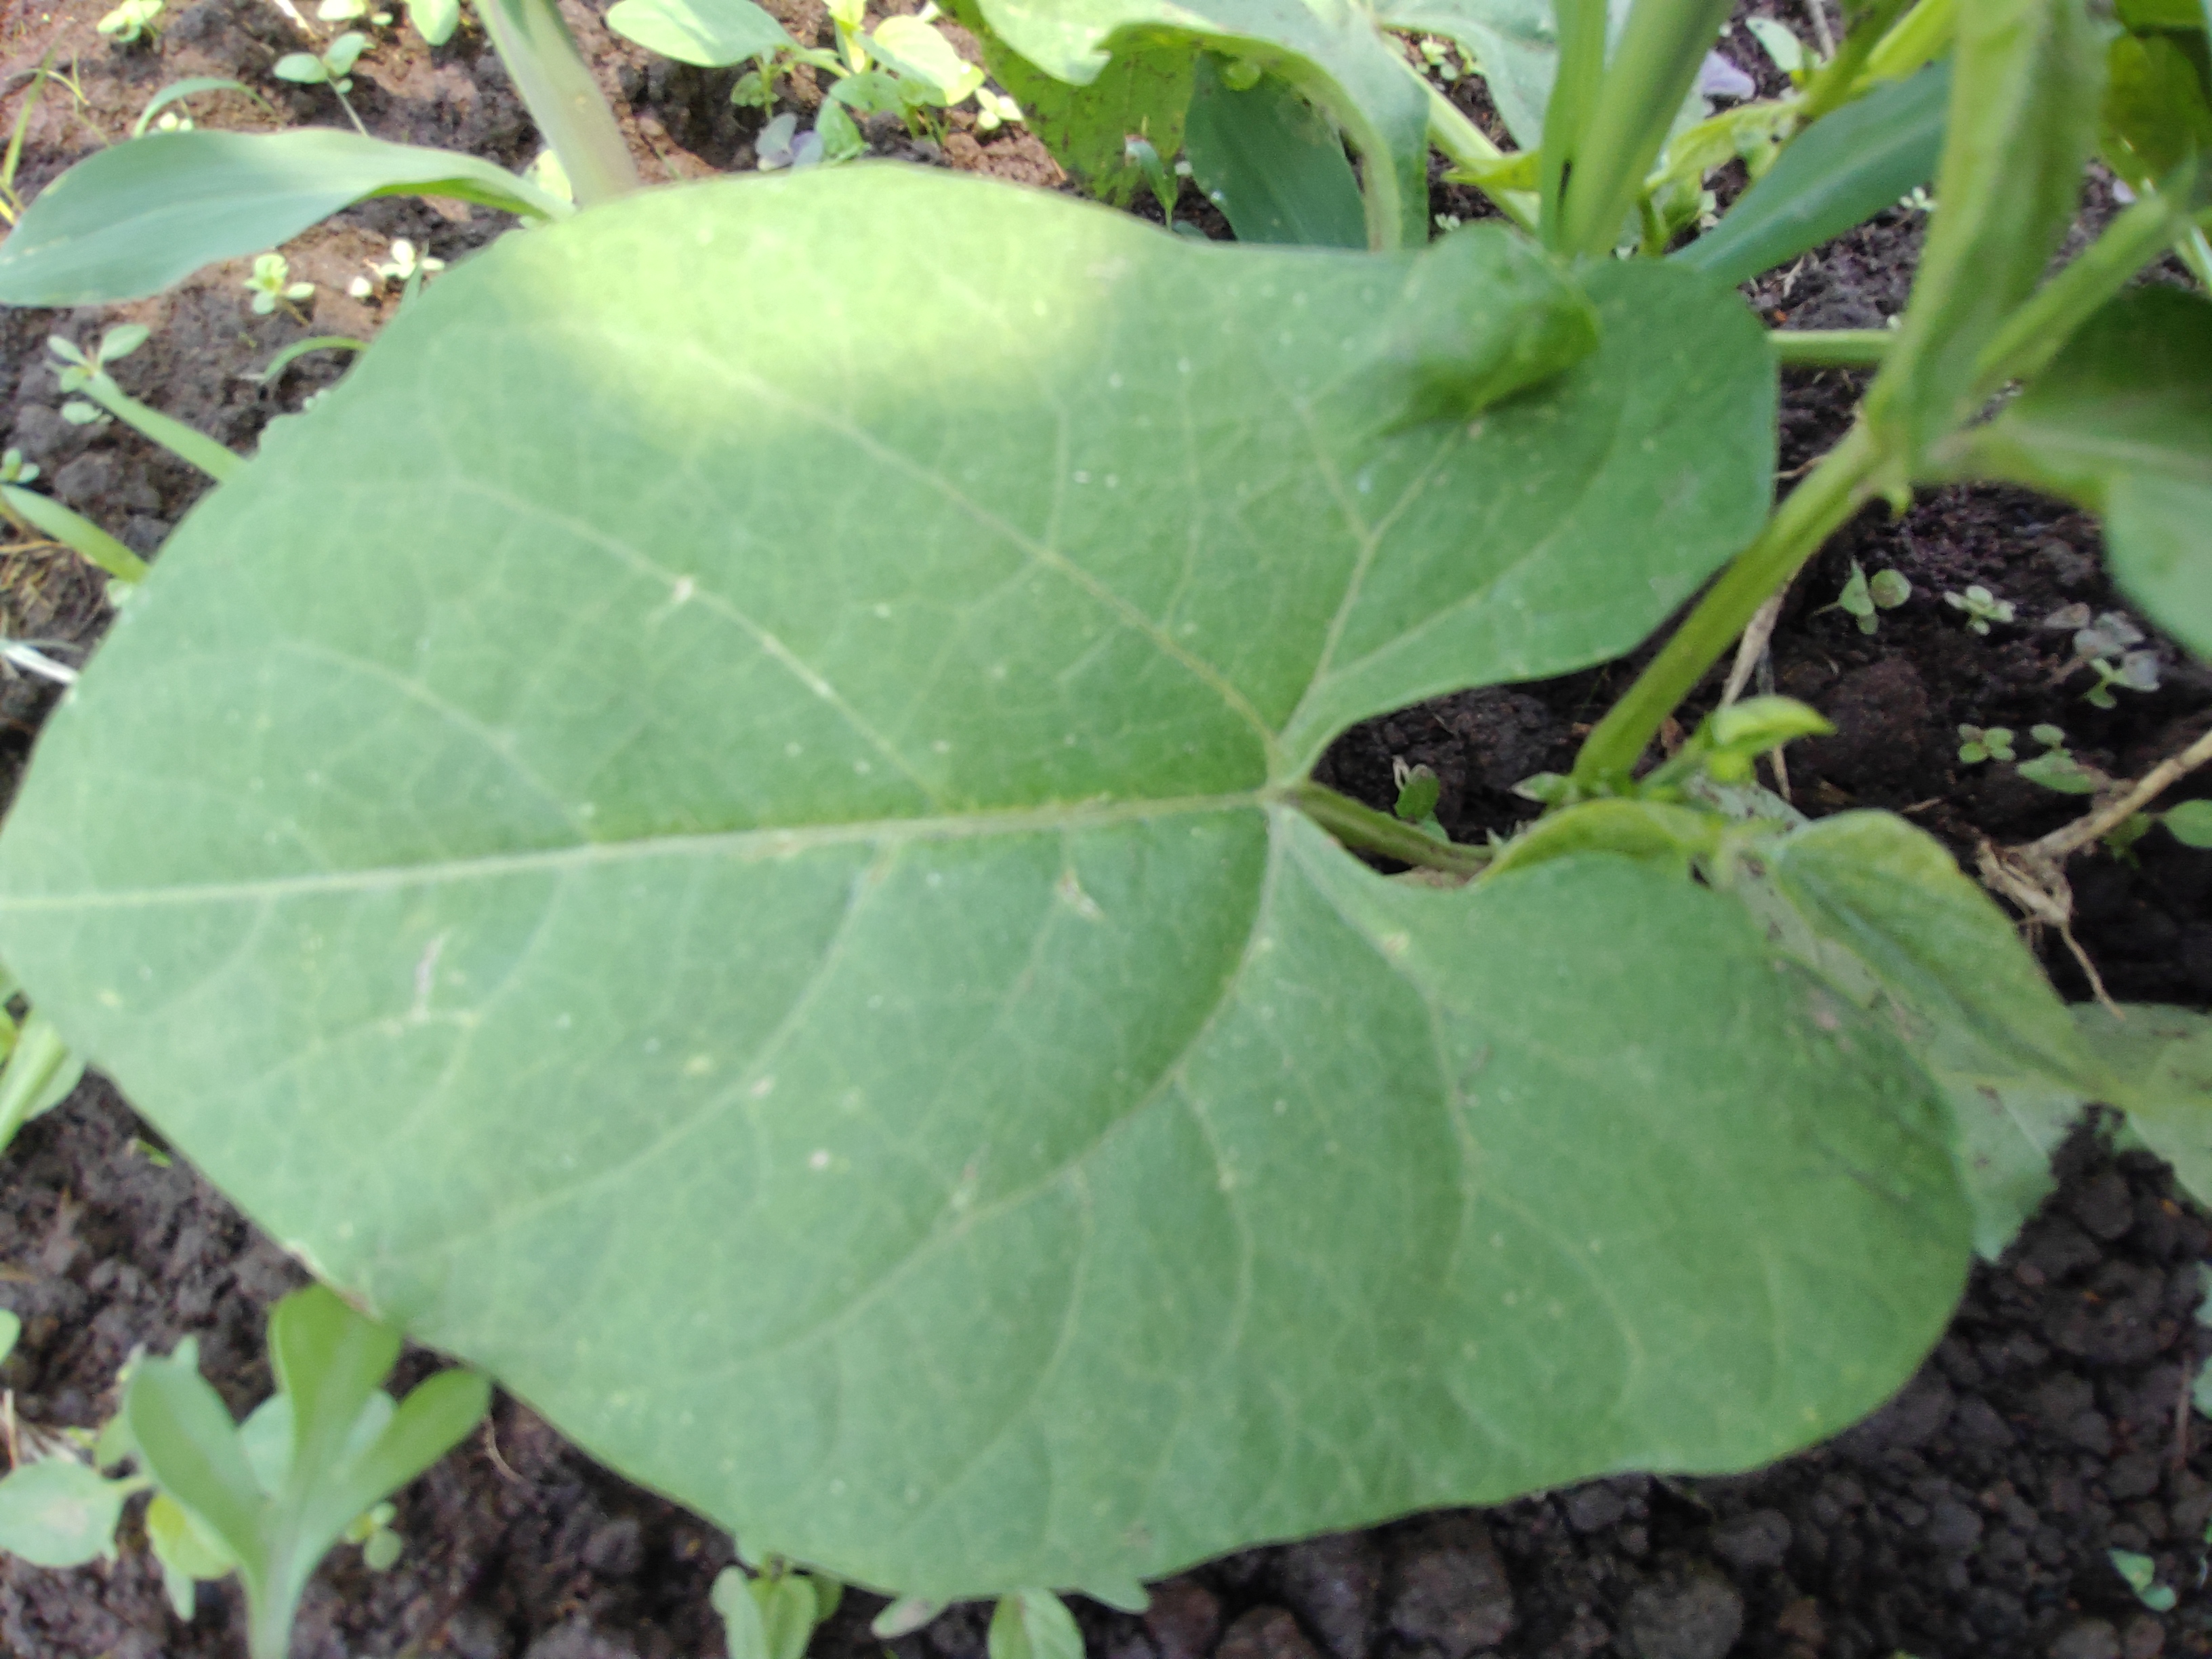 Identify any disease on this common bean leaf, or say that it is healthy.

healthy
